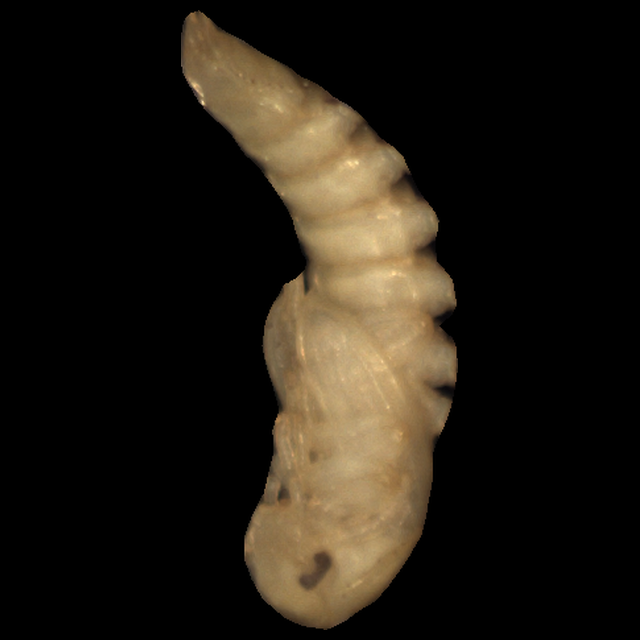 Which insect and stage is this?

mealworm pupa
